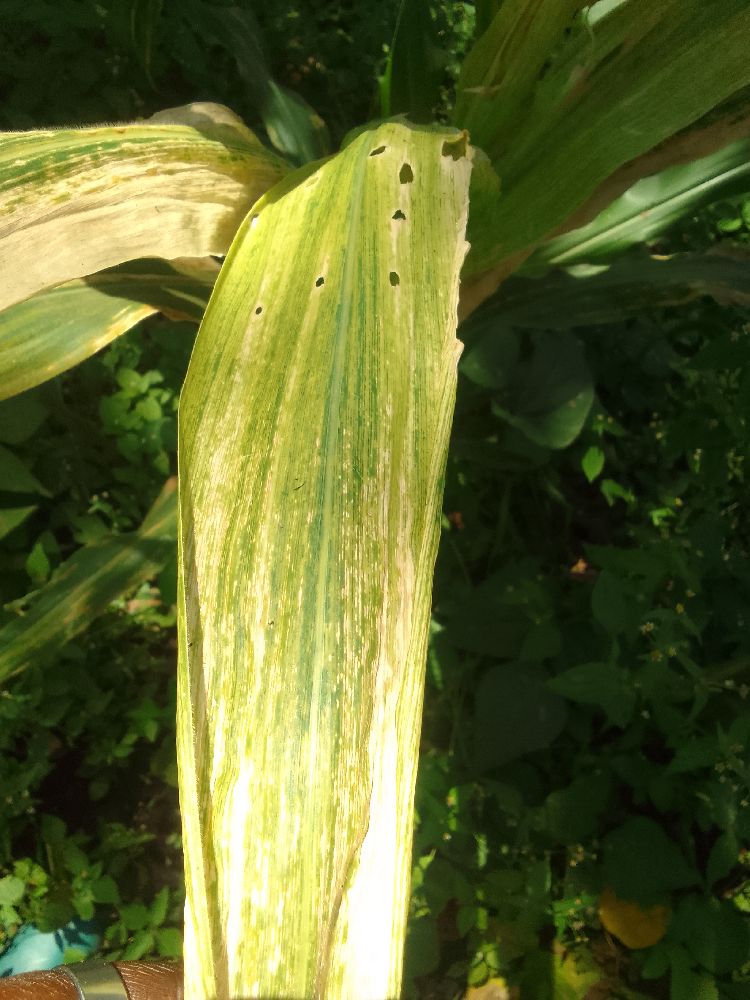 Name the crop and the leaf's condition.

maize, maize lethal necrosis
